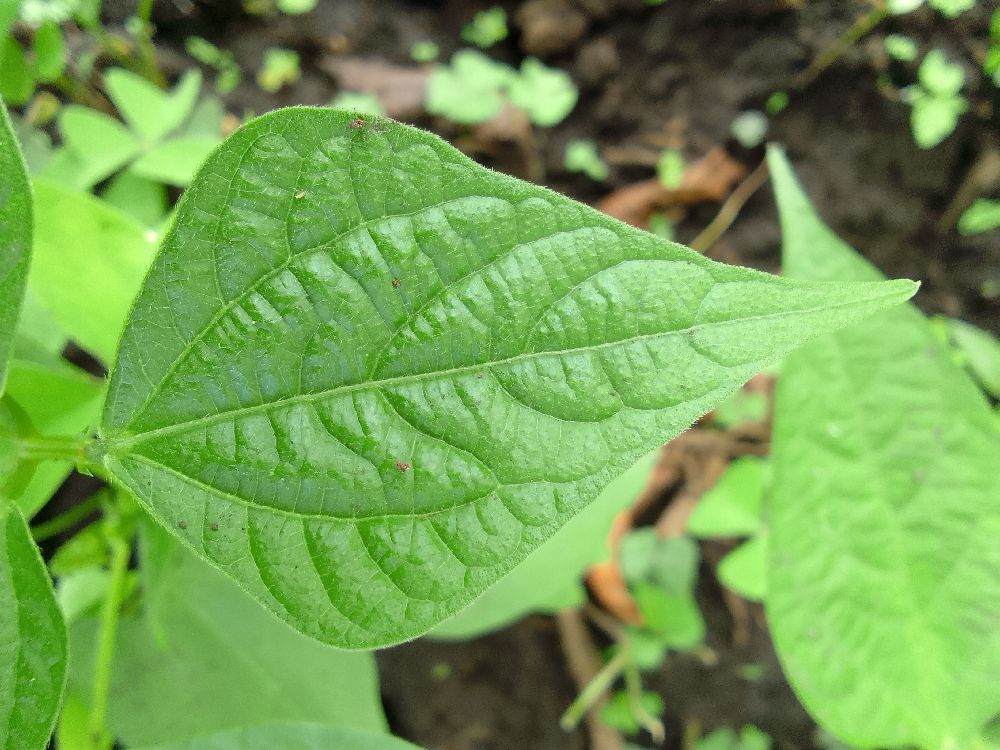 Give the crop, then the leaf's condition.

common bean, healthy
